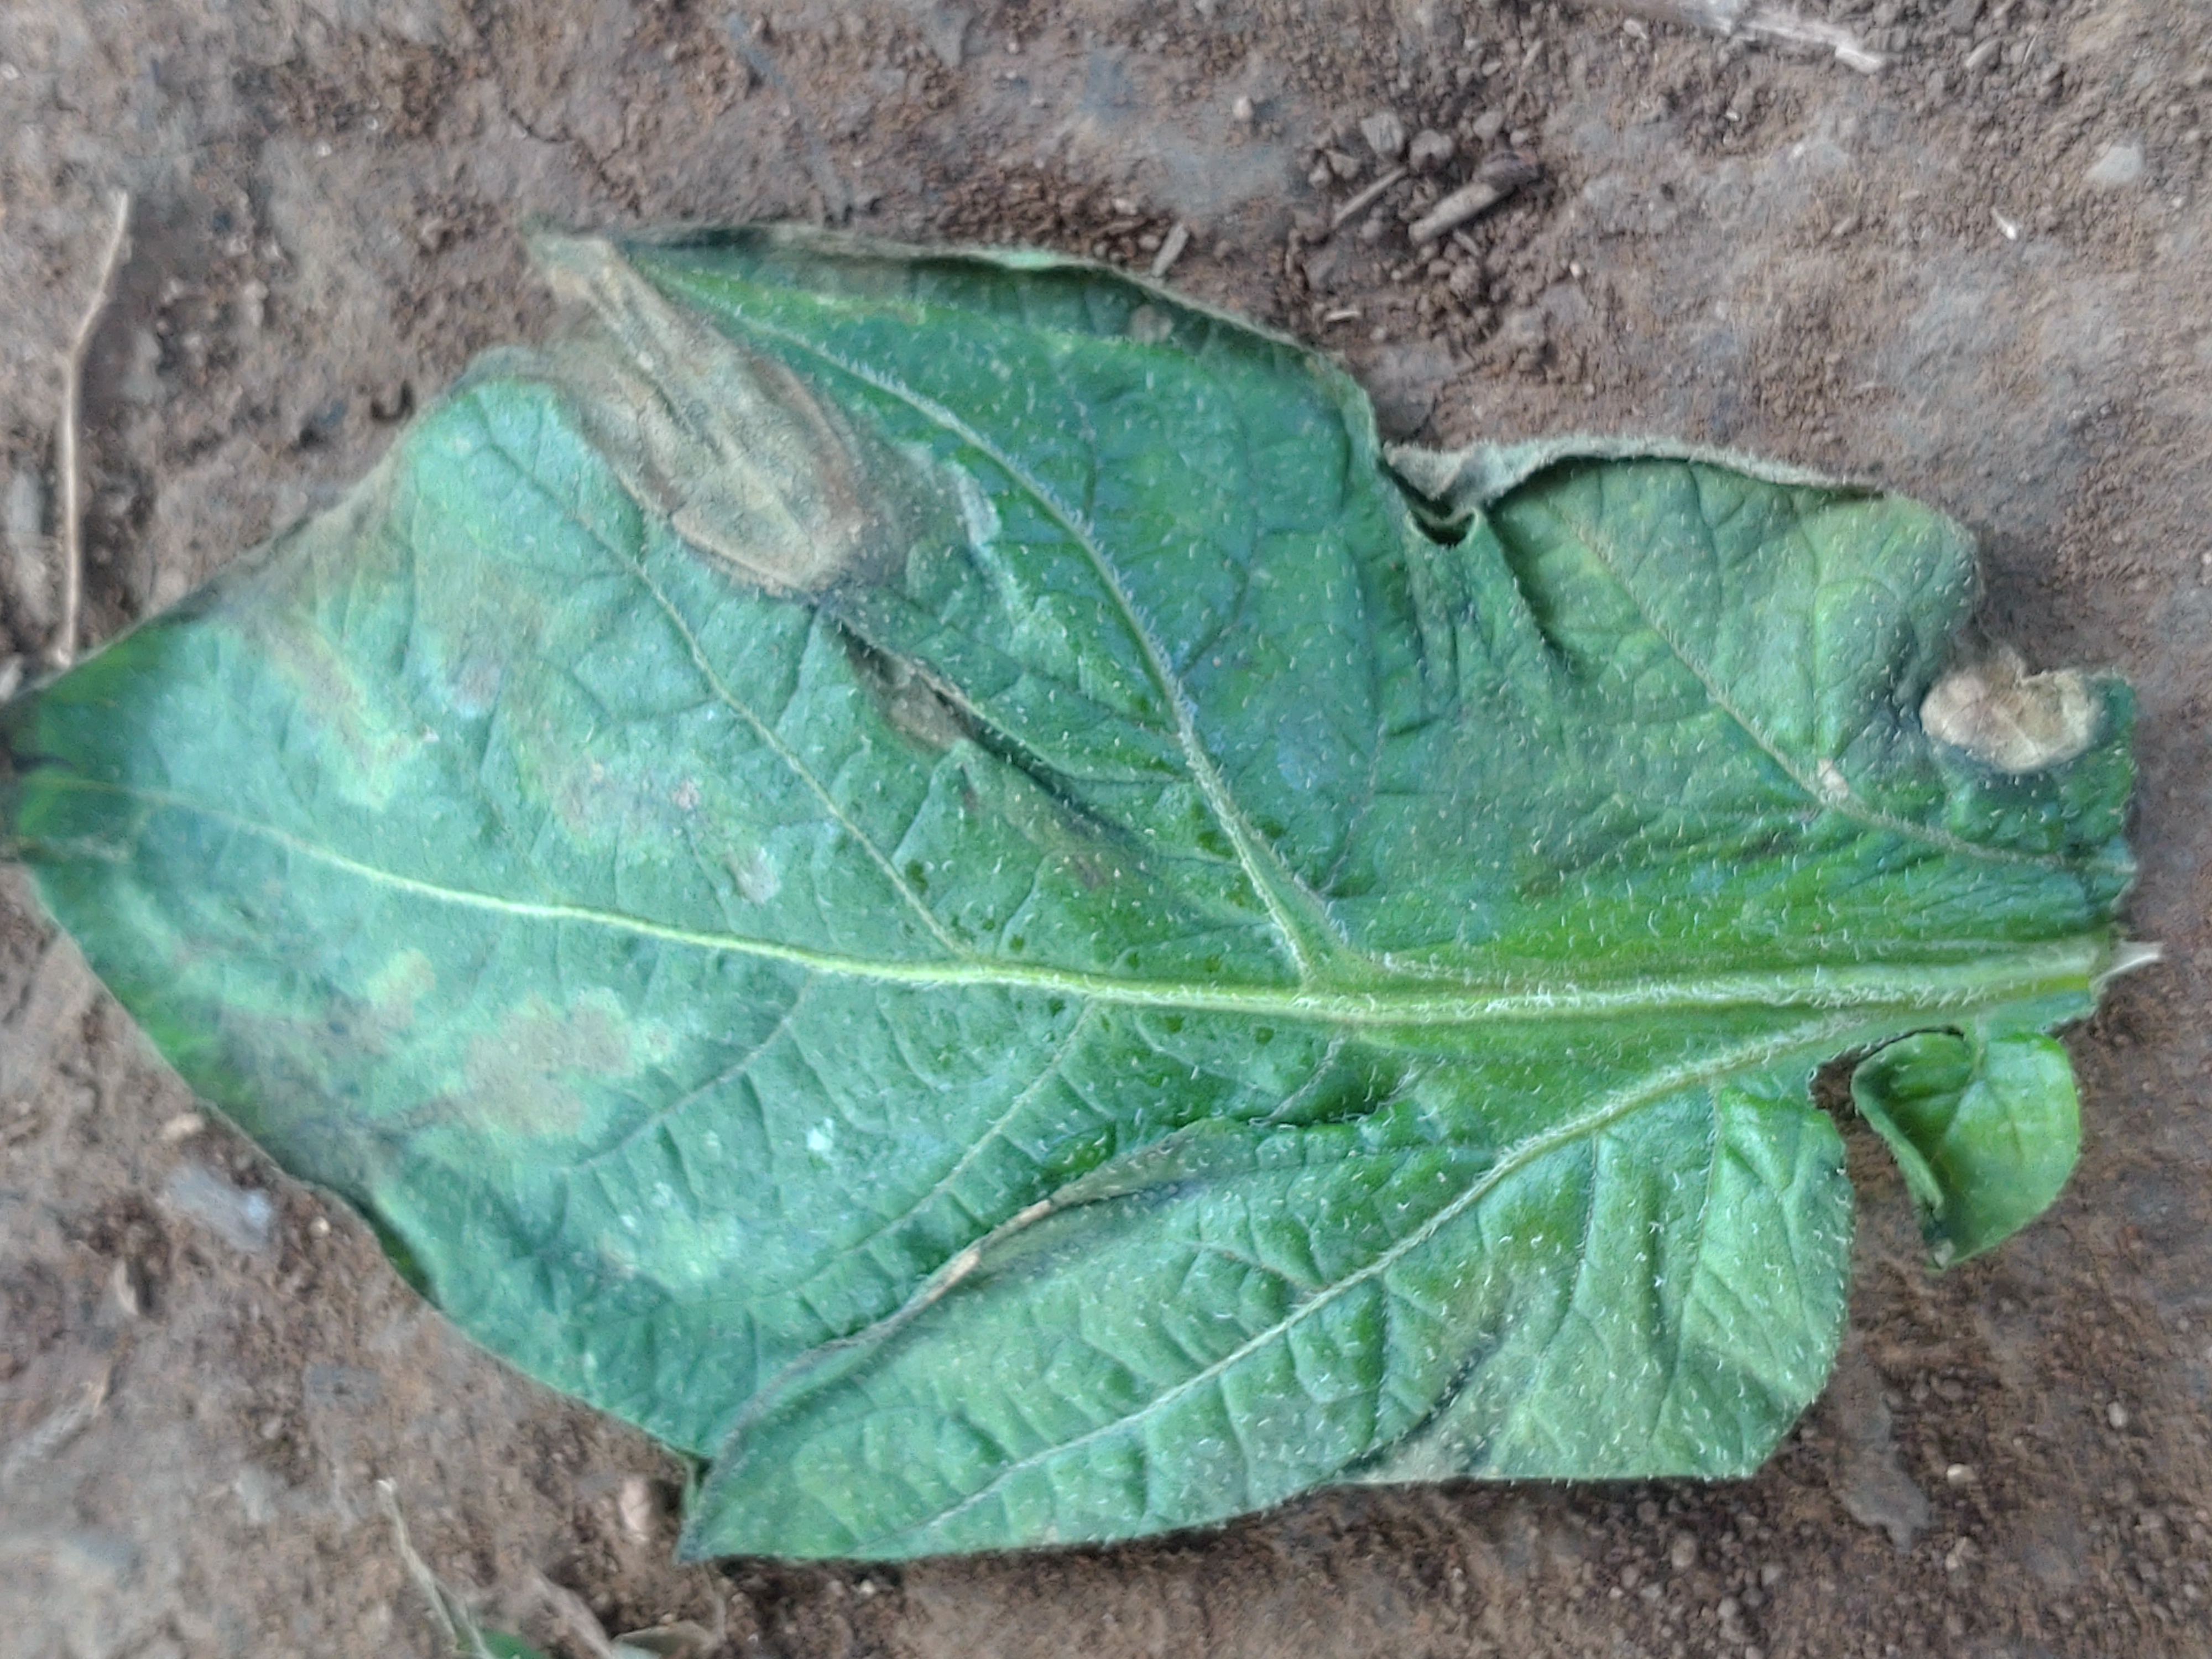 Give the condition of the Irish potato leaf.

early blight
